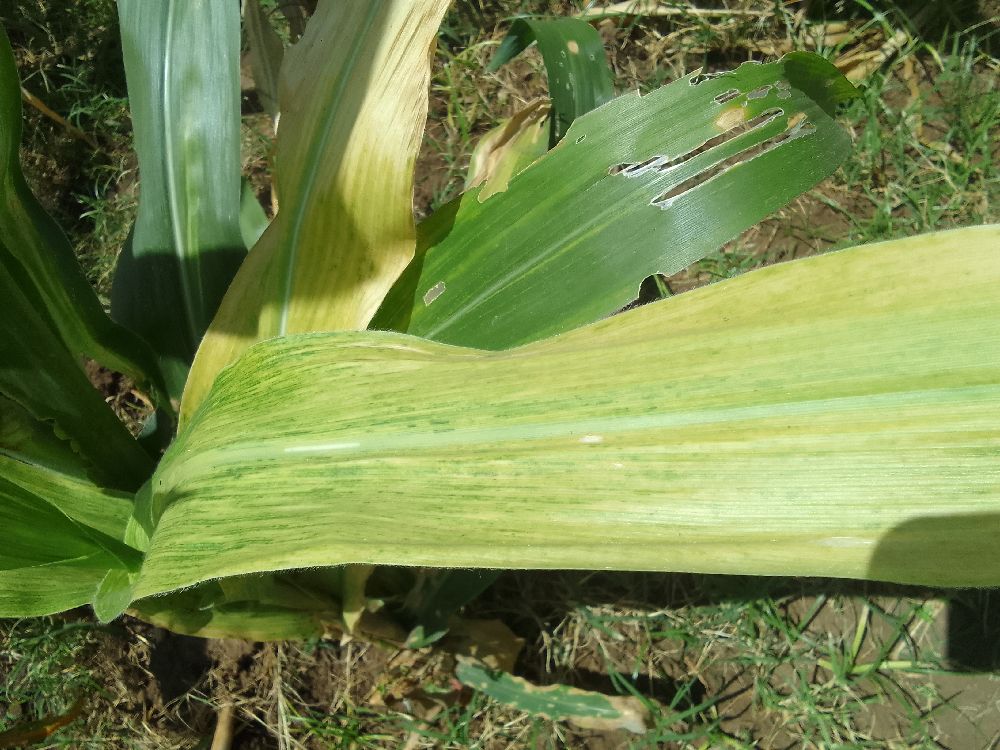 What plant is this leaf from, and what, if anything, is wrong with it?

maize, maize lethal necrosis
